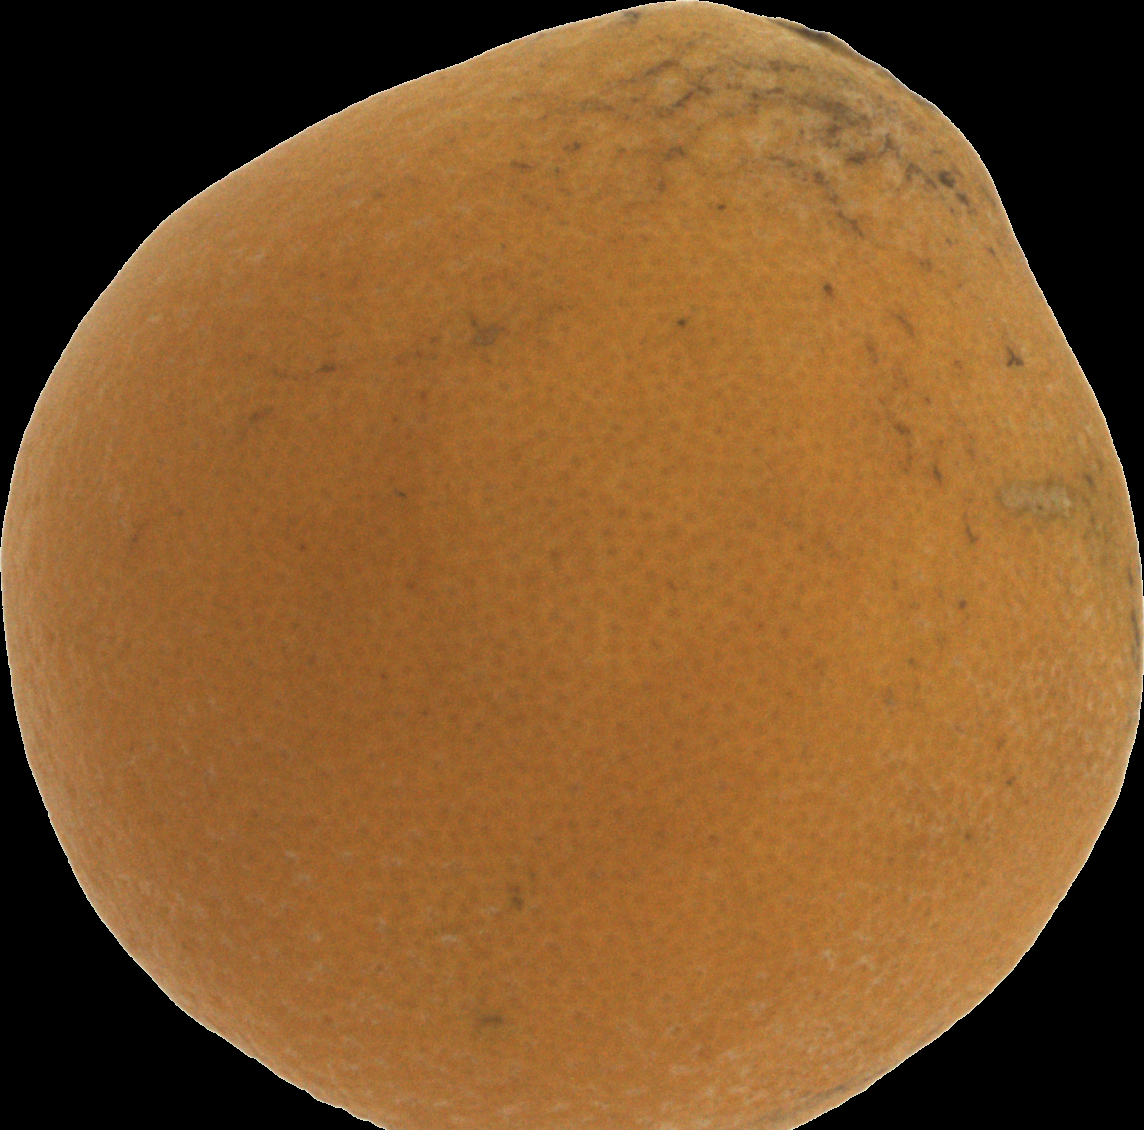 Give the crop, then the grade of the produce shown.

orange, bad
